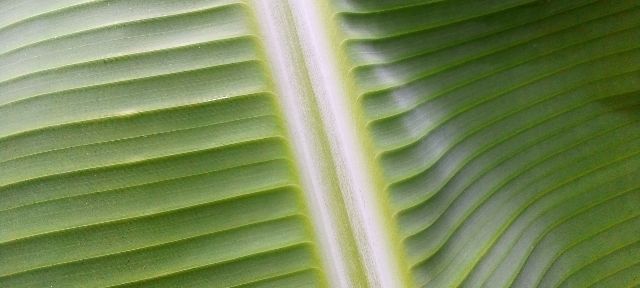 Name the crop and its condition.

banana, healthy
